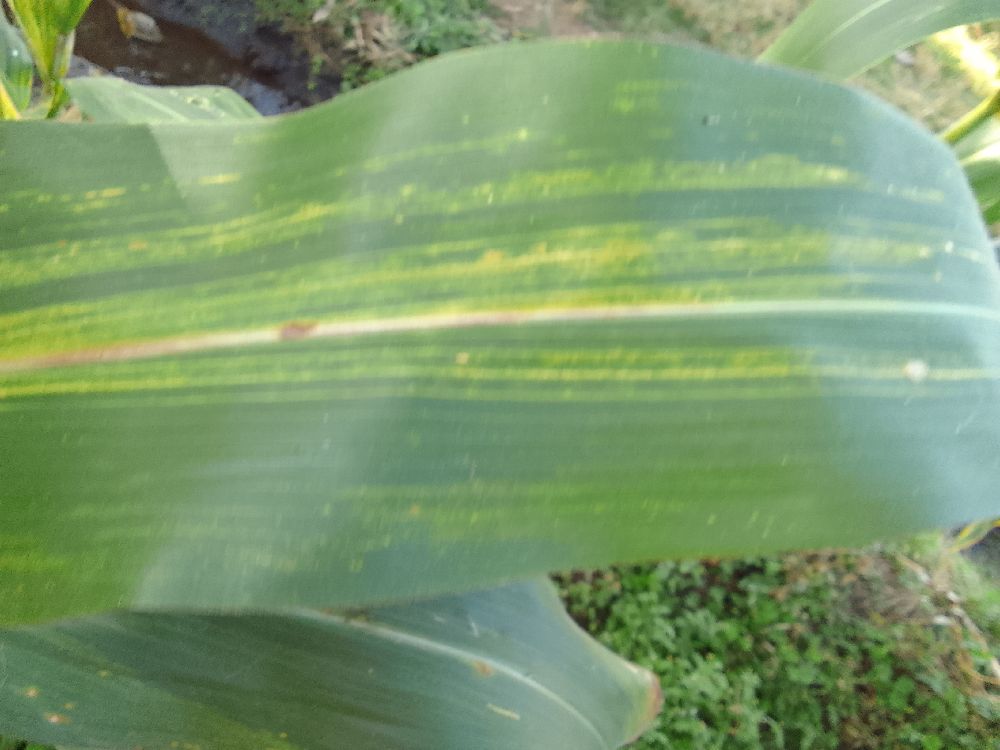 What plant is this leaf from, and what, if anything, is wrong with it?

maize, maize lethal necrosis
